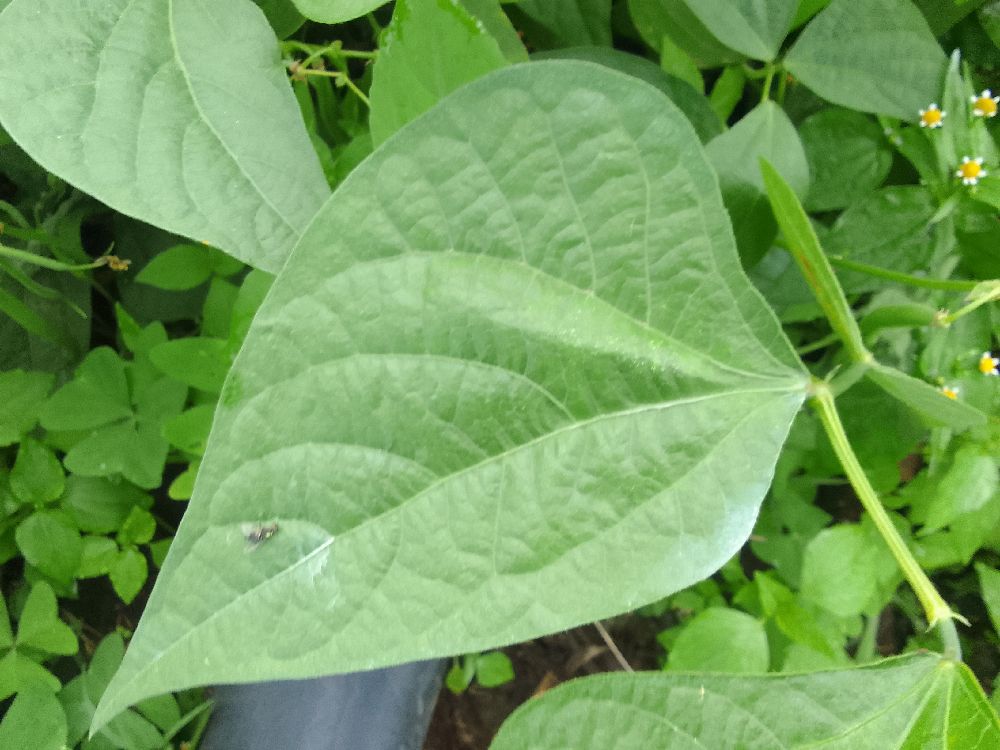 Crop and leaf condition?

common bean, healthy
